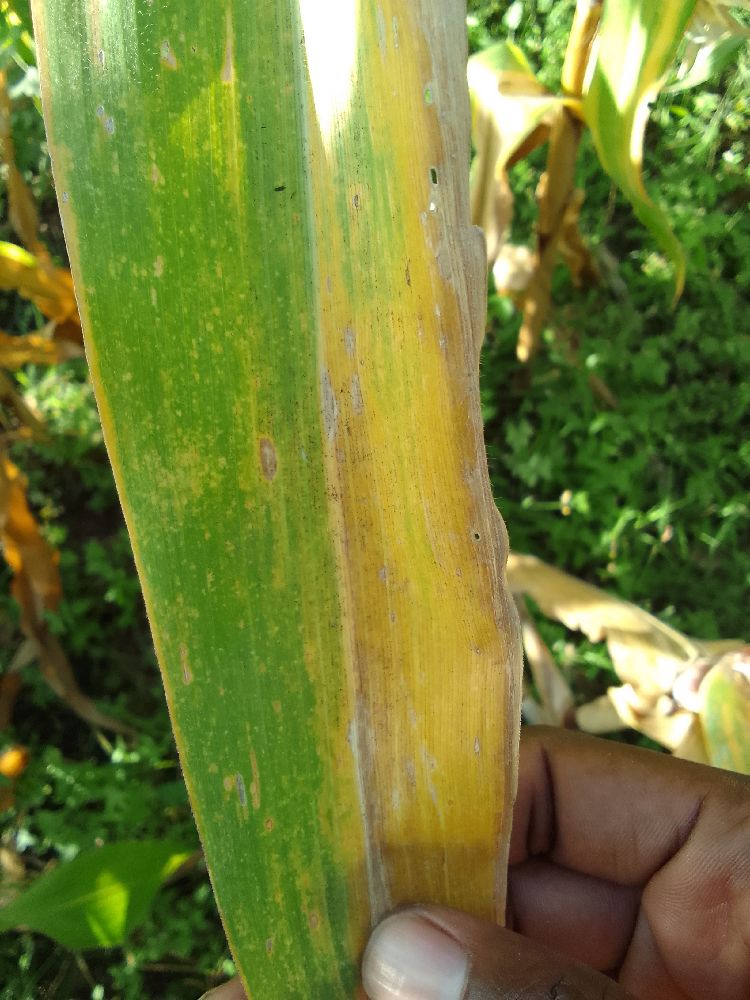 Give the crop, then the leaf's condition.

maize, maize lethal necrosis
